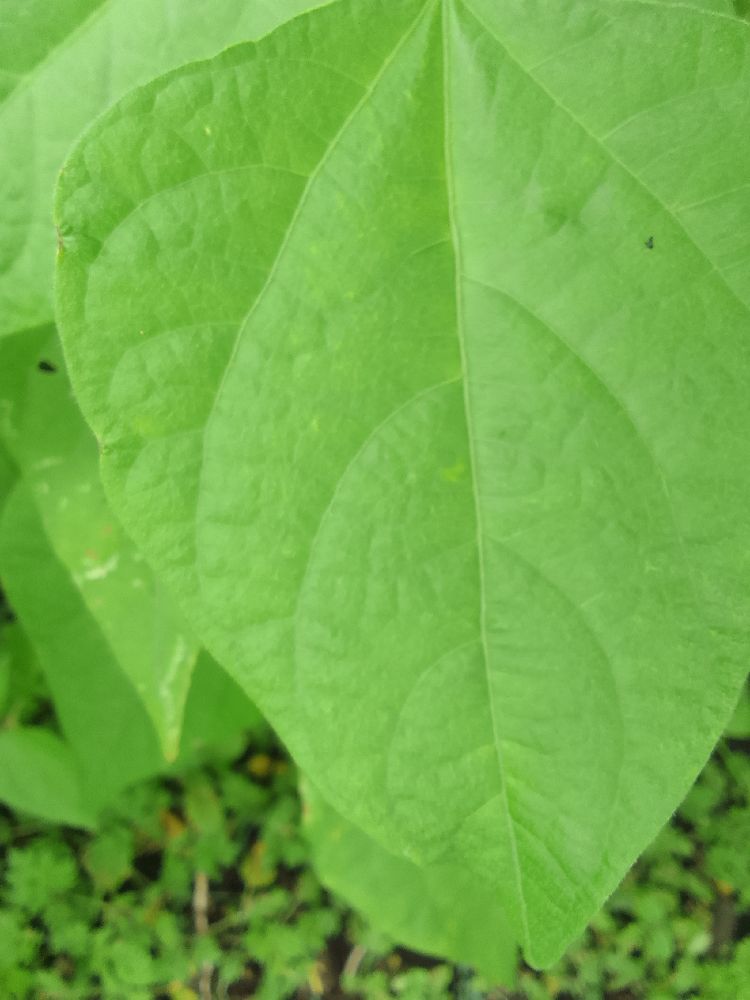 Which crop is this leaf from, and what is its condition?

common bean, healthy
